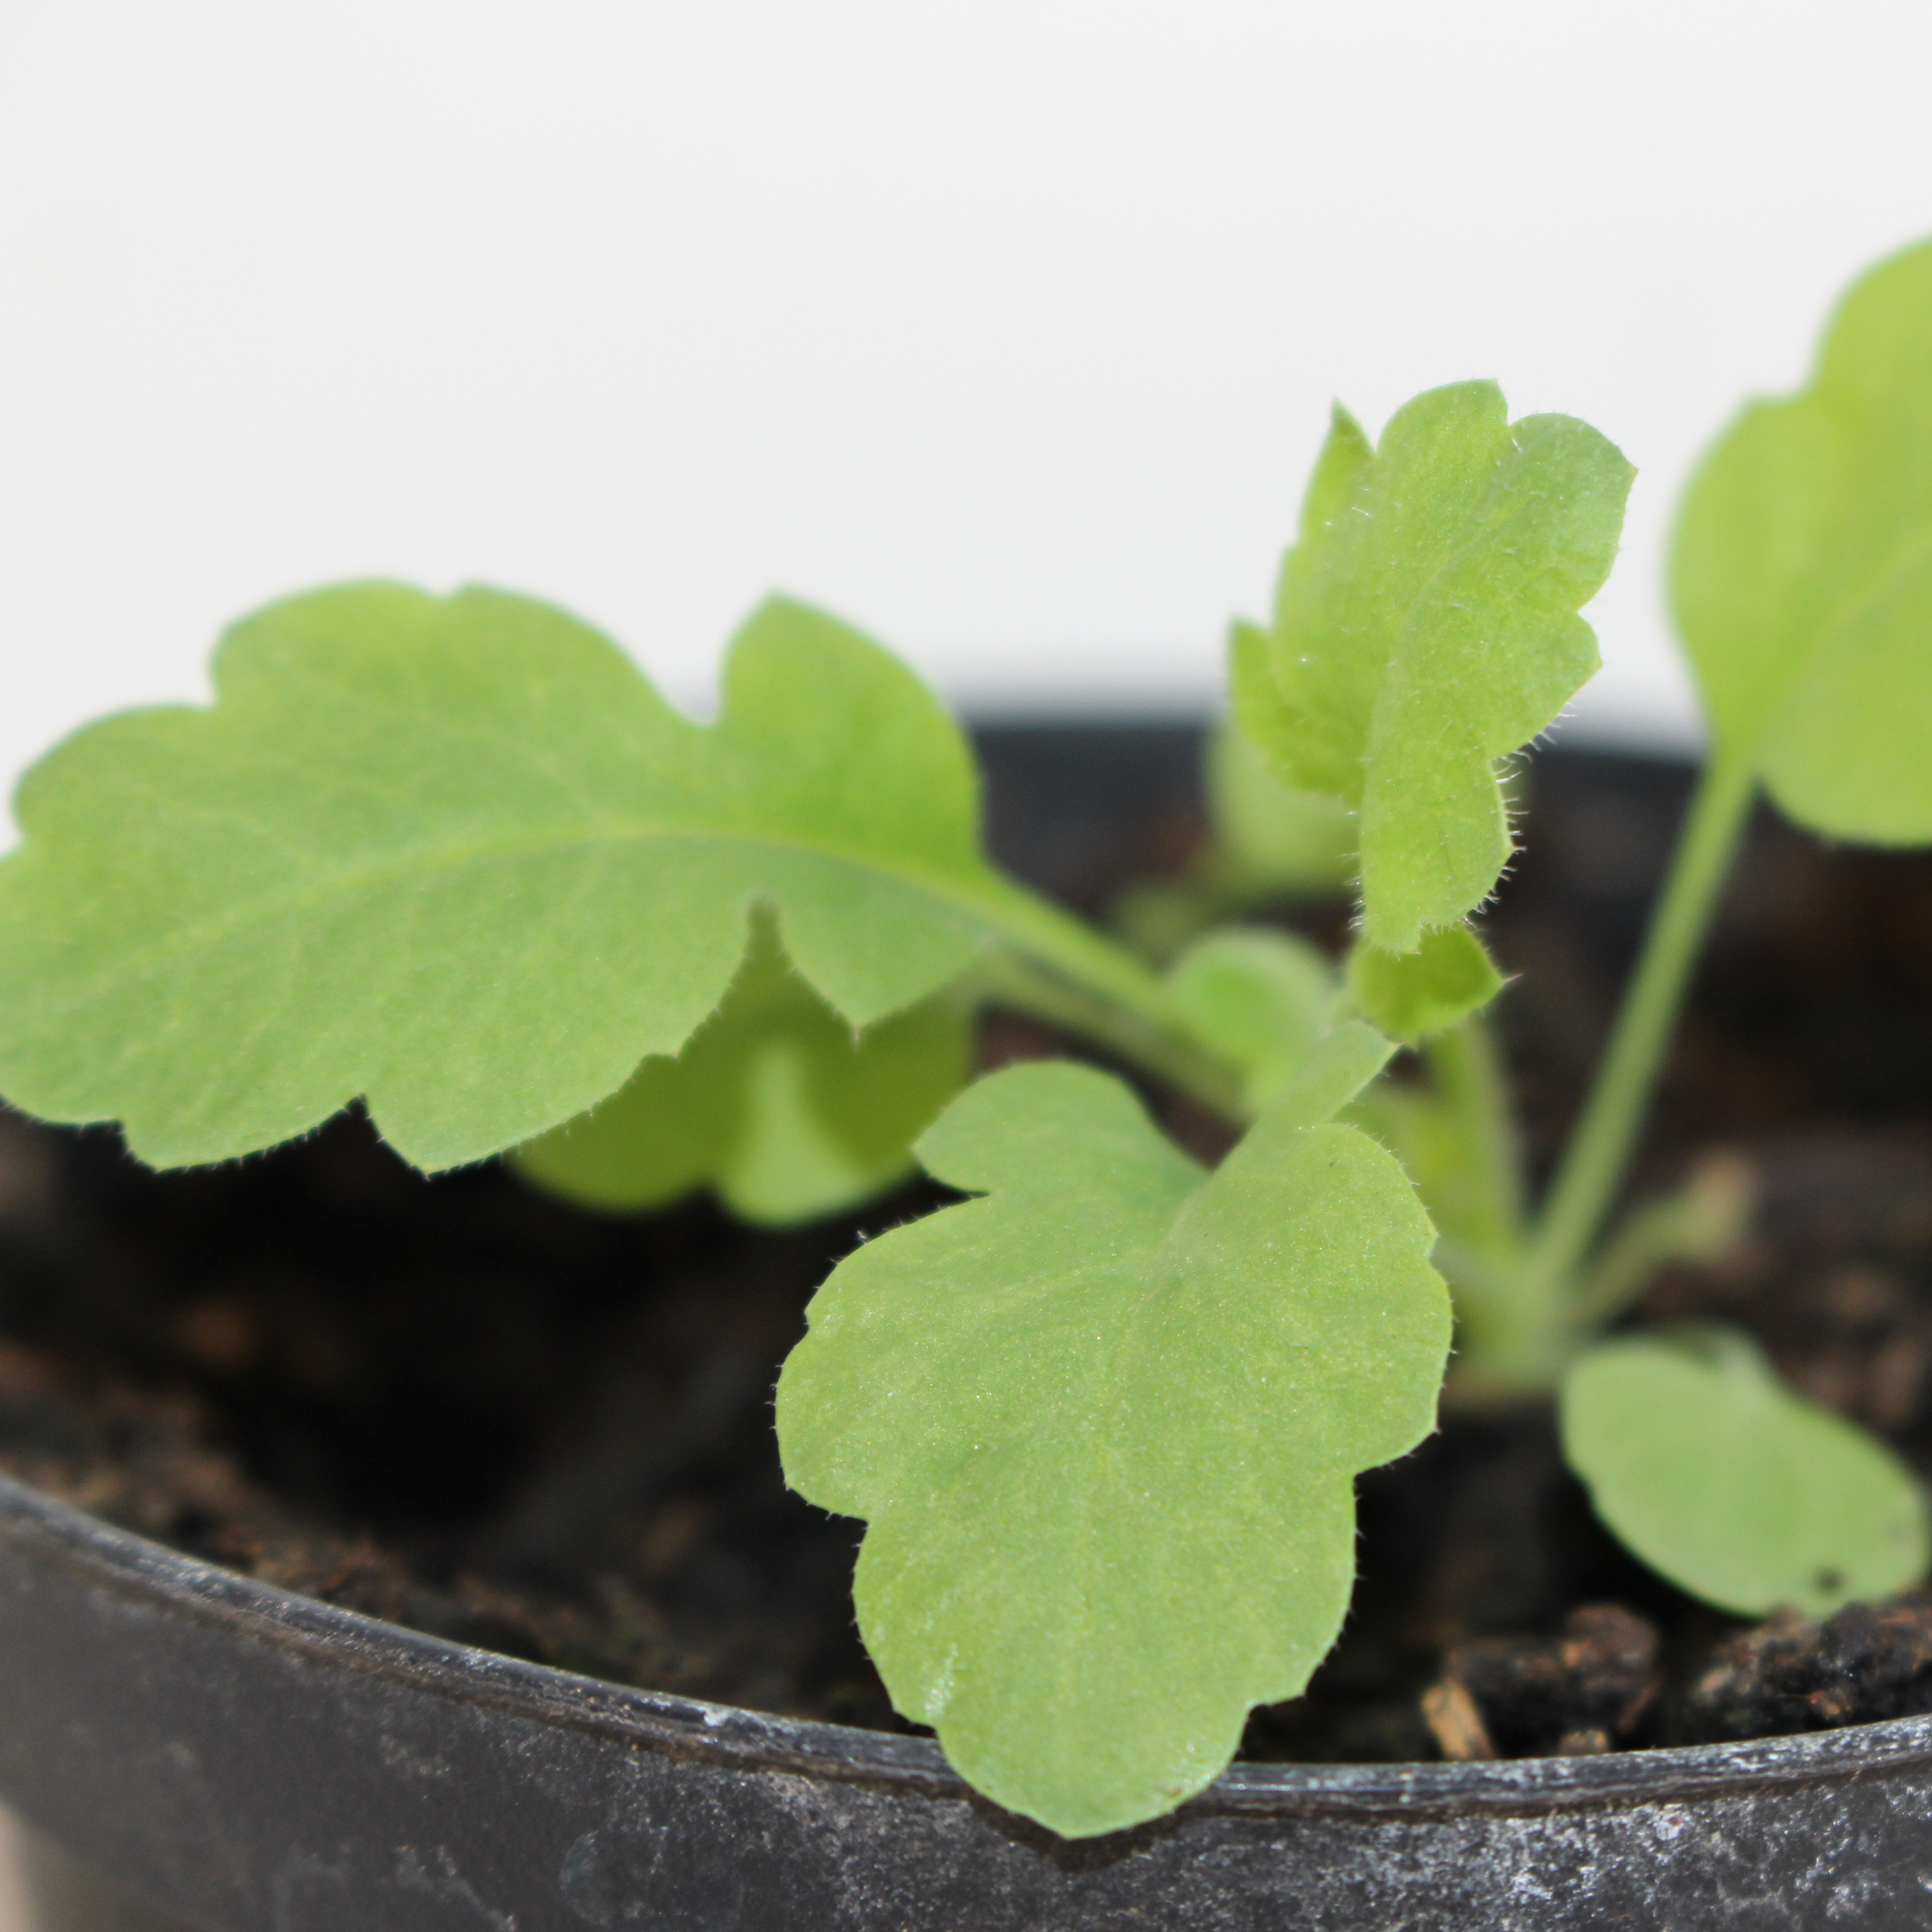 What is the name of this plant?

Papaver rhoeas
